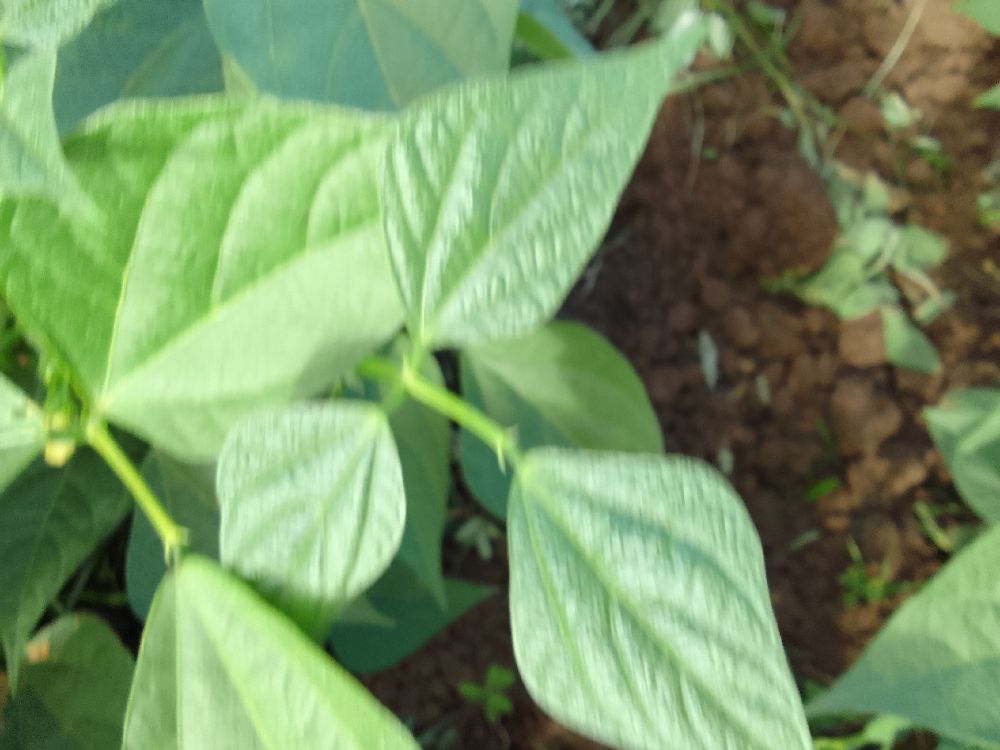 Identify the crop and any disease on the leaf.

common bean, healthy
